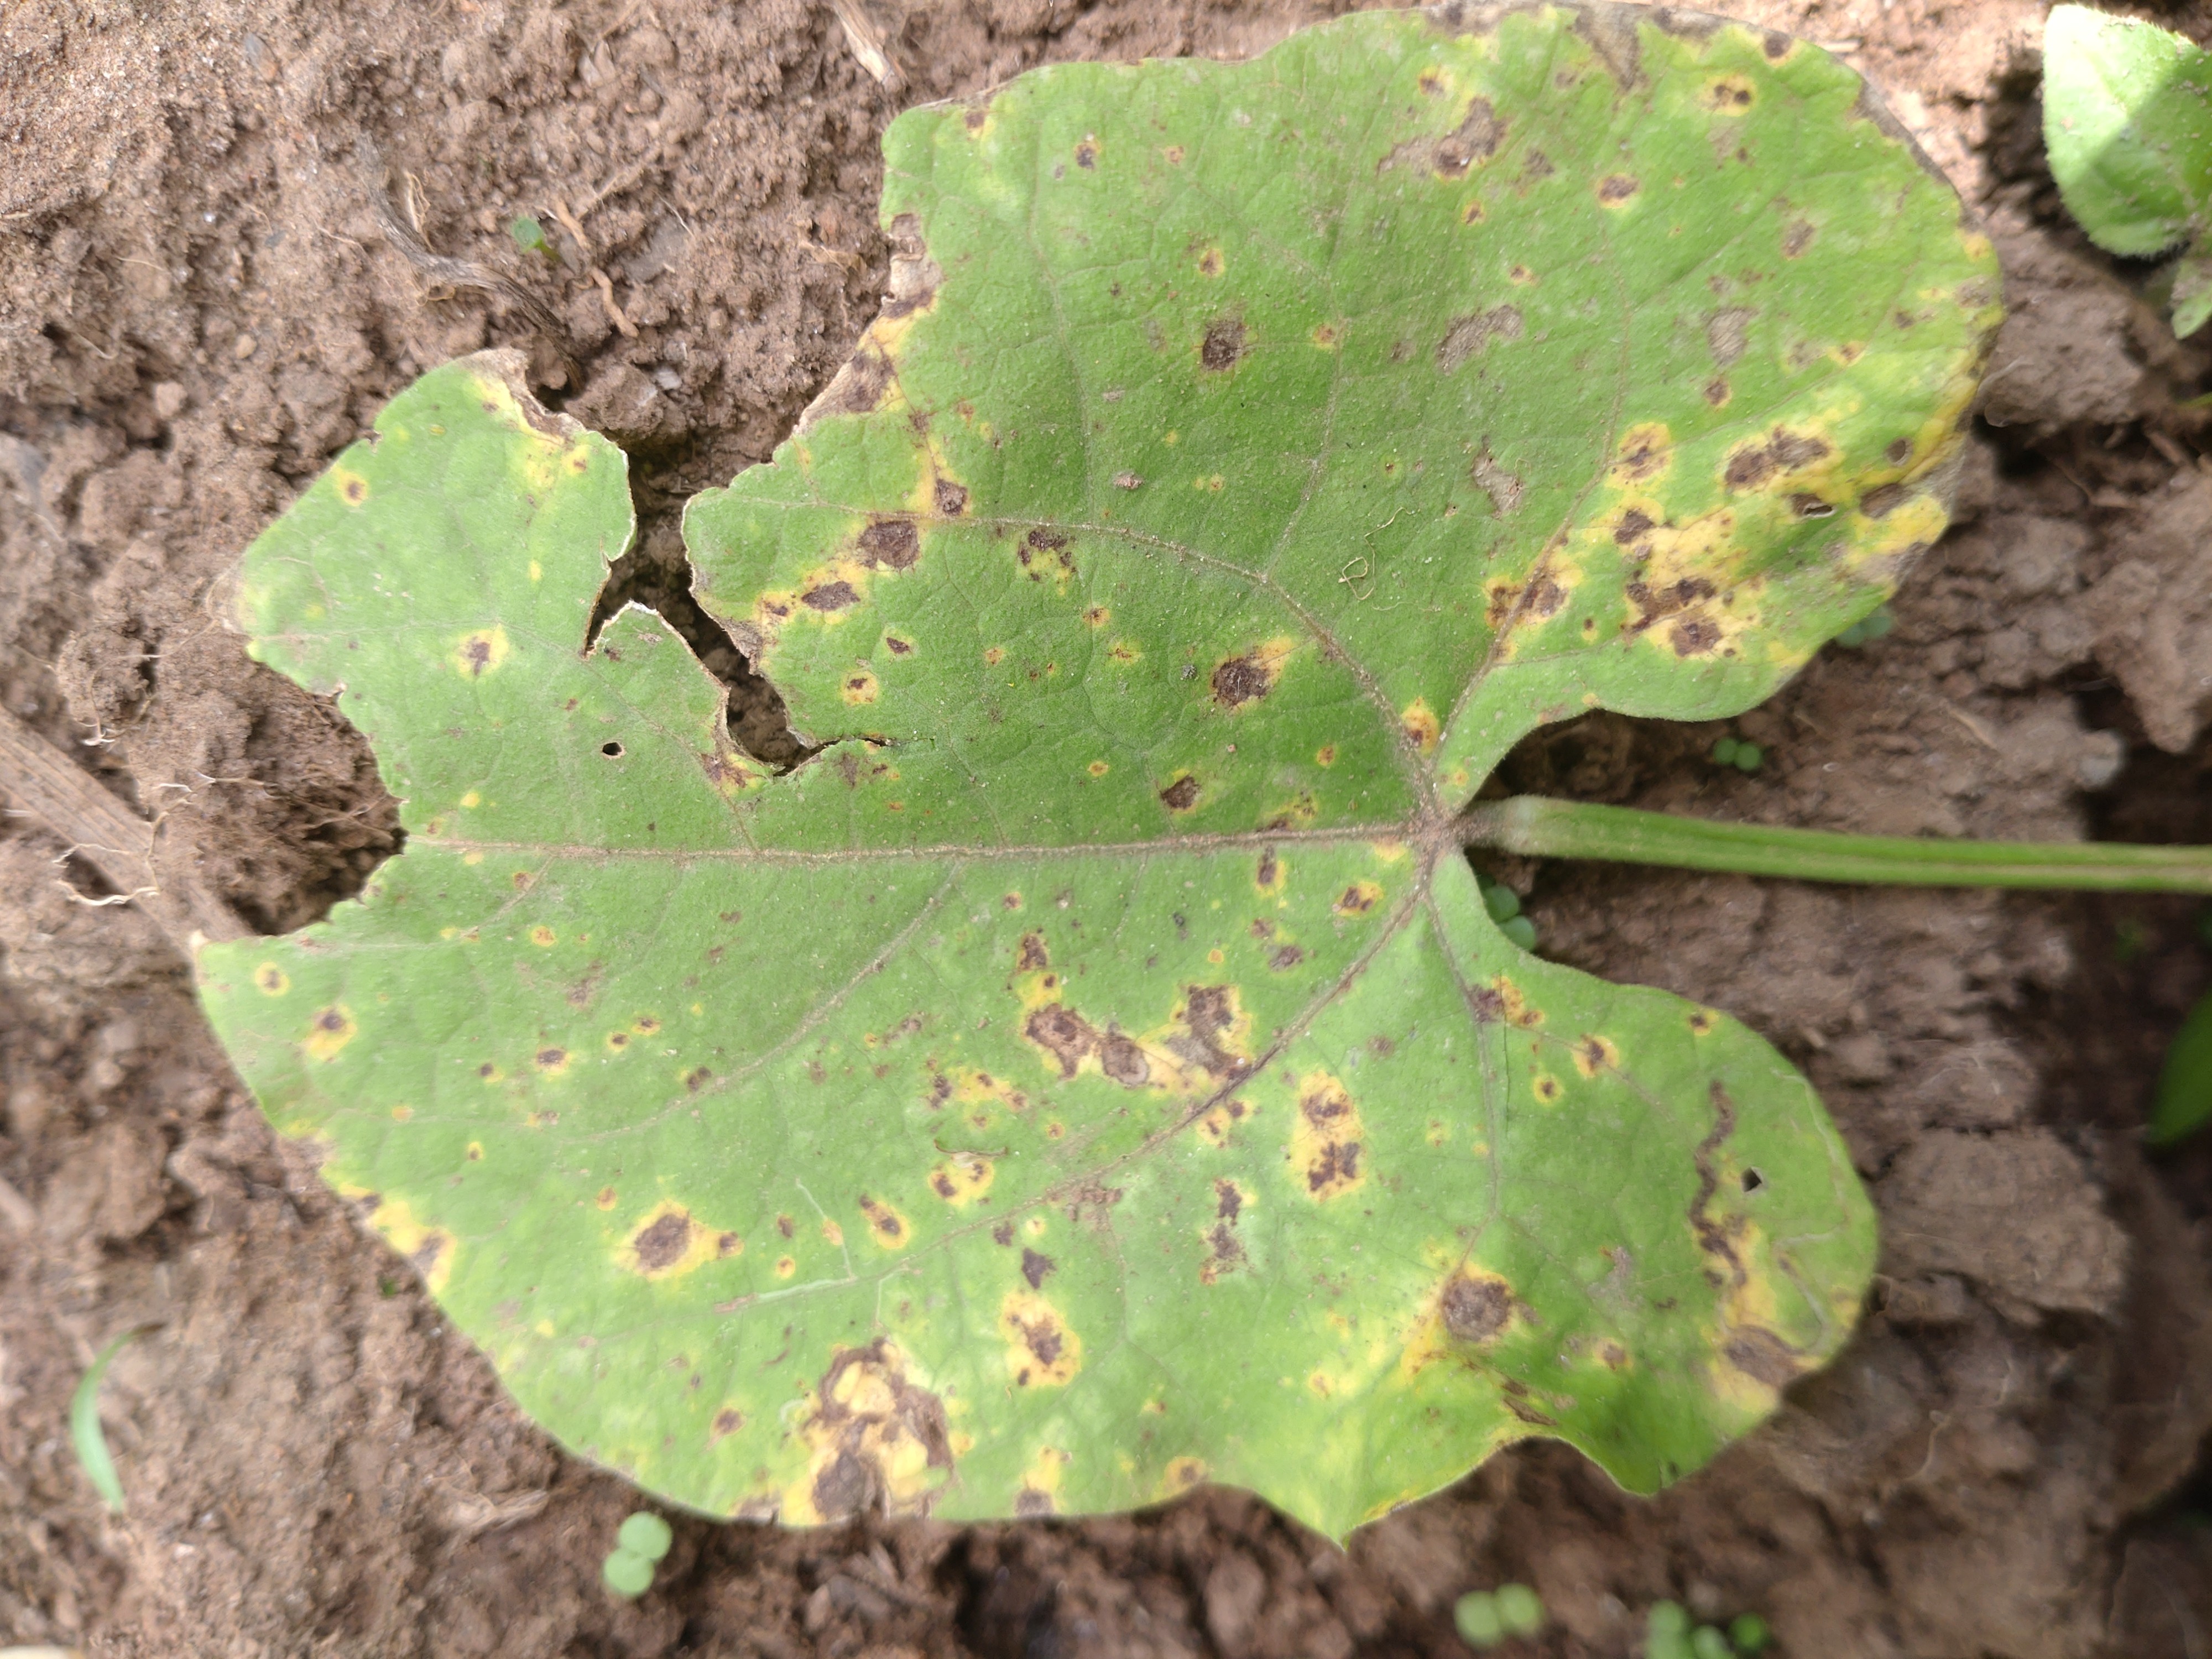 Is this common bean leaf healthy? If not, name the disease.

rust
